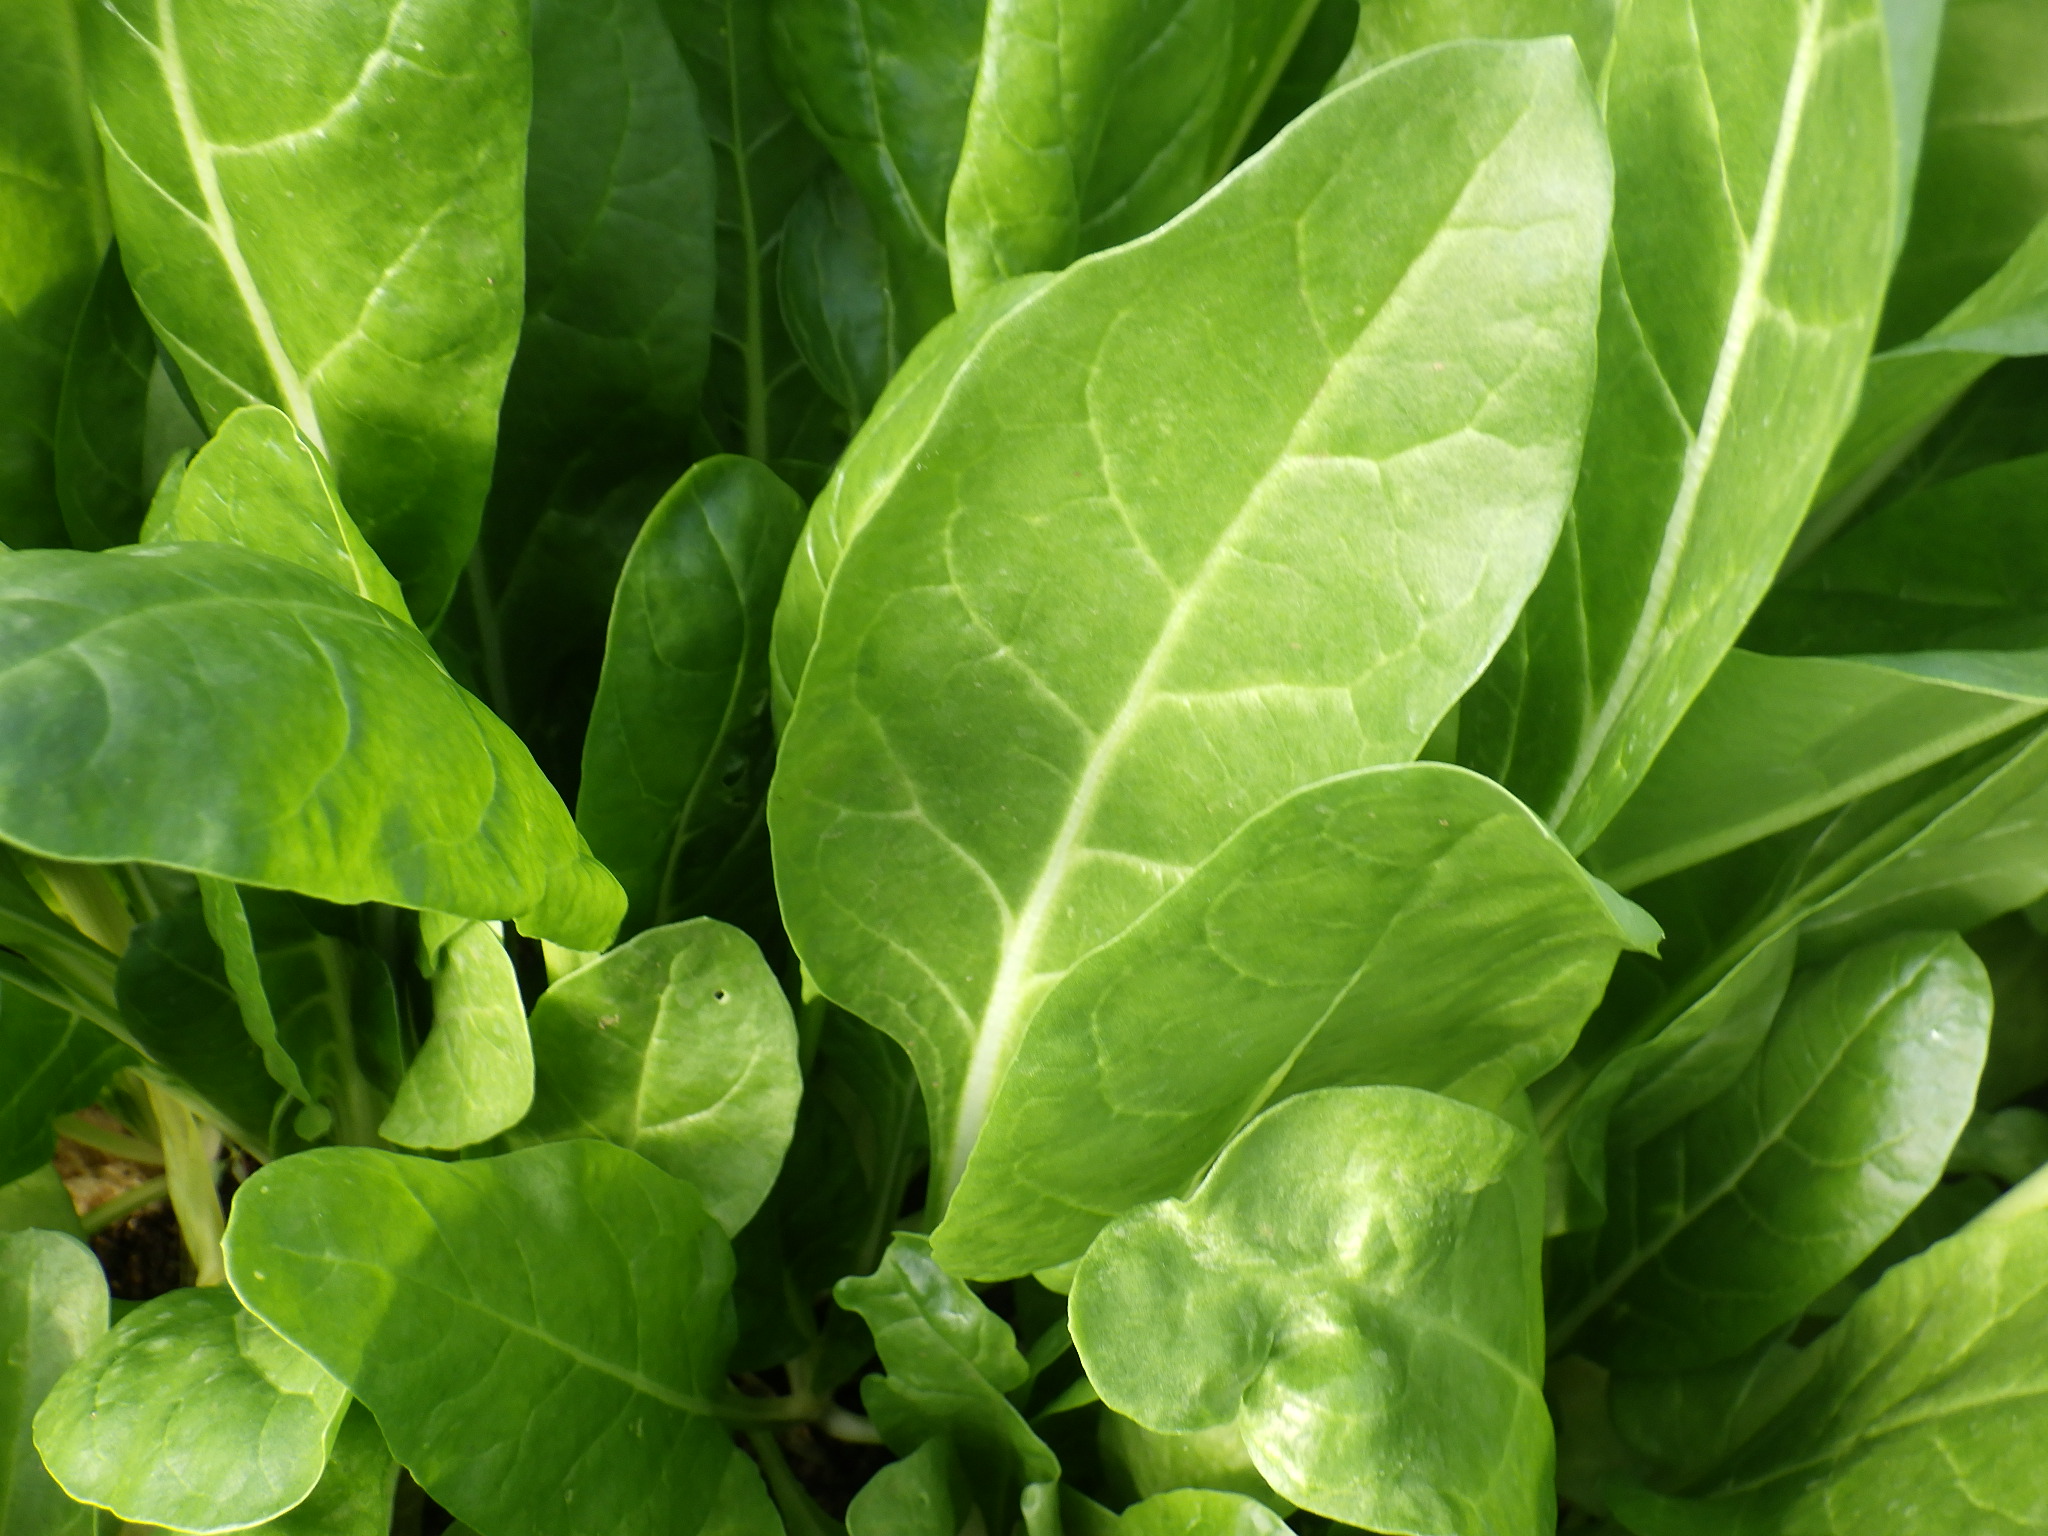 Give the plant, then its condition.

chard, healthy
